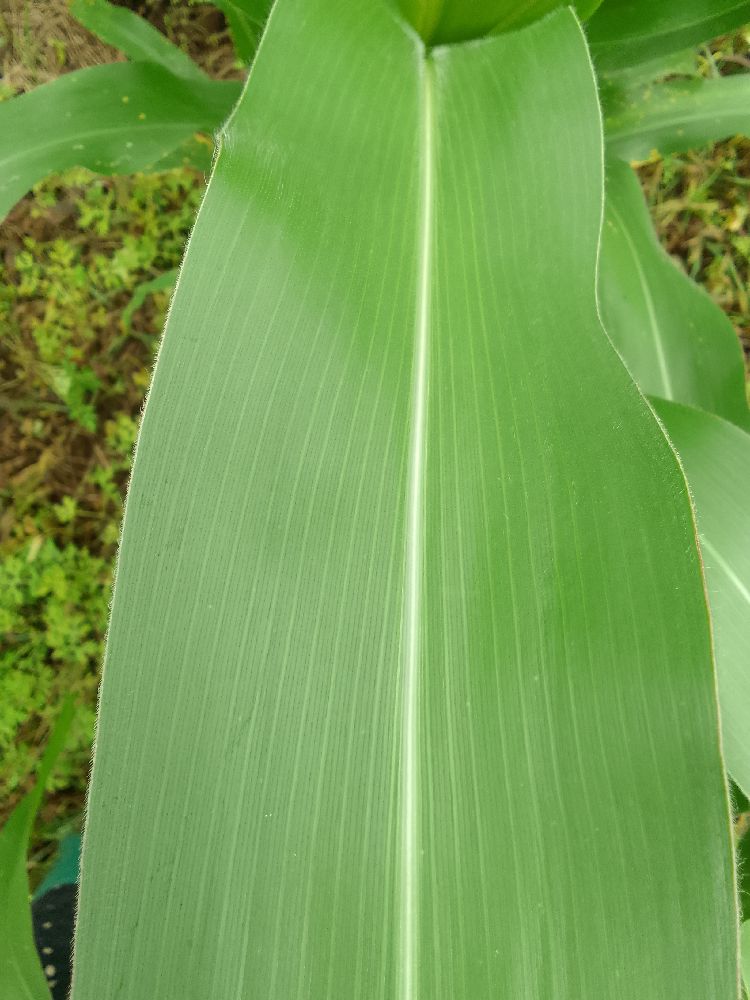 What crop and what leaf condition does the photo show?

maize, healthy
